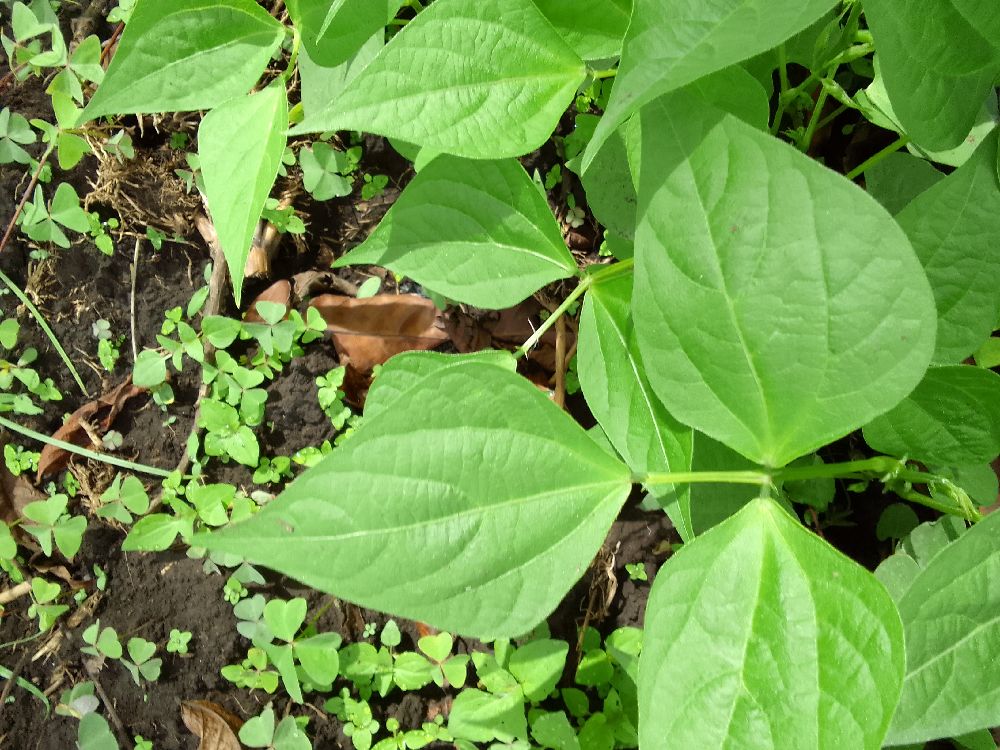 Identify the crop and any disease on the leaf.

common bean, healthy
